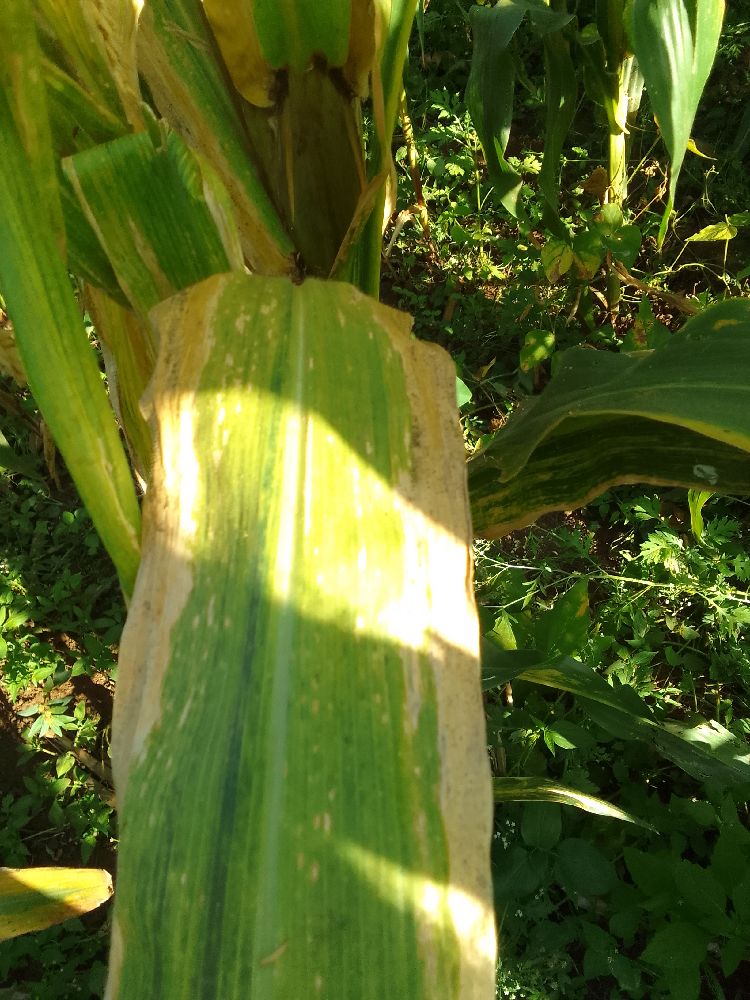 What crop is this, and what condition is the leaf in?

maize, maize lethal necrosis
